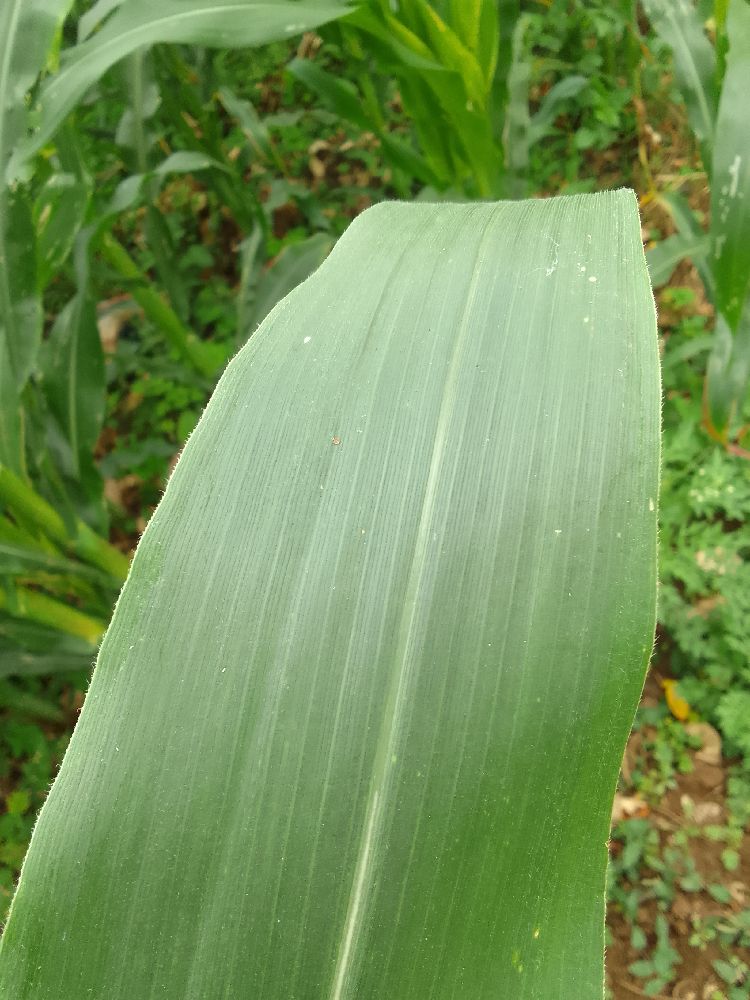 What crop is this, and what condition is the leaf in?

maize, healthy
